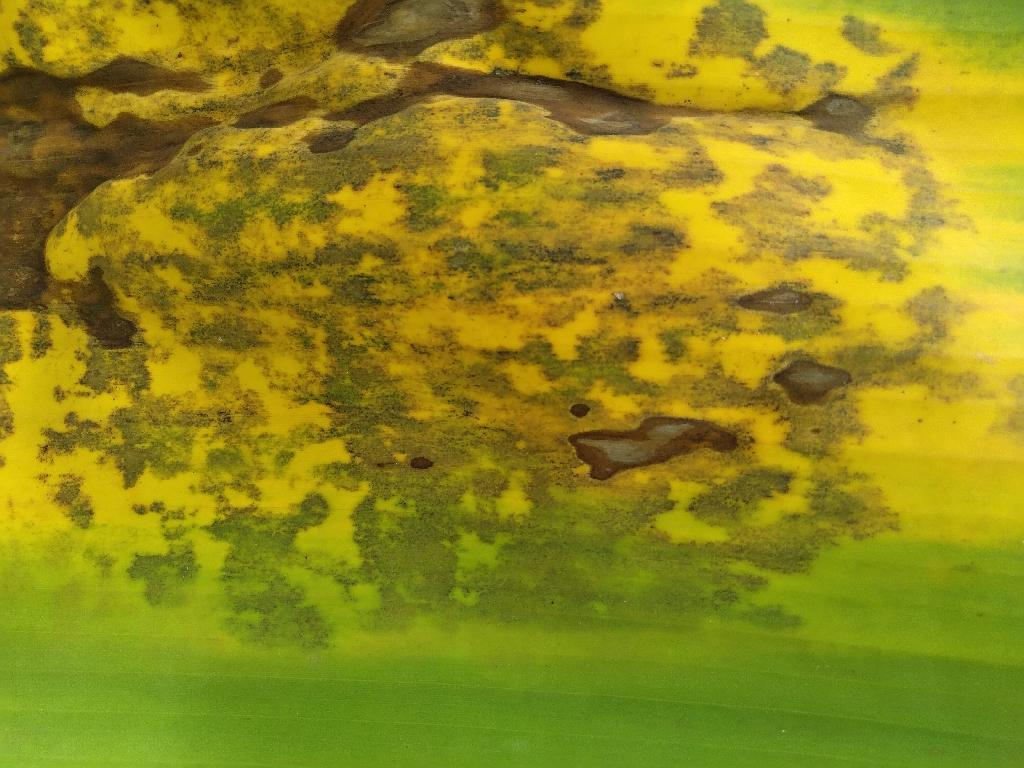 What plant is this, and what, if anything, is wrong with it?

banana, black sigatoka
